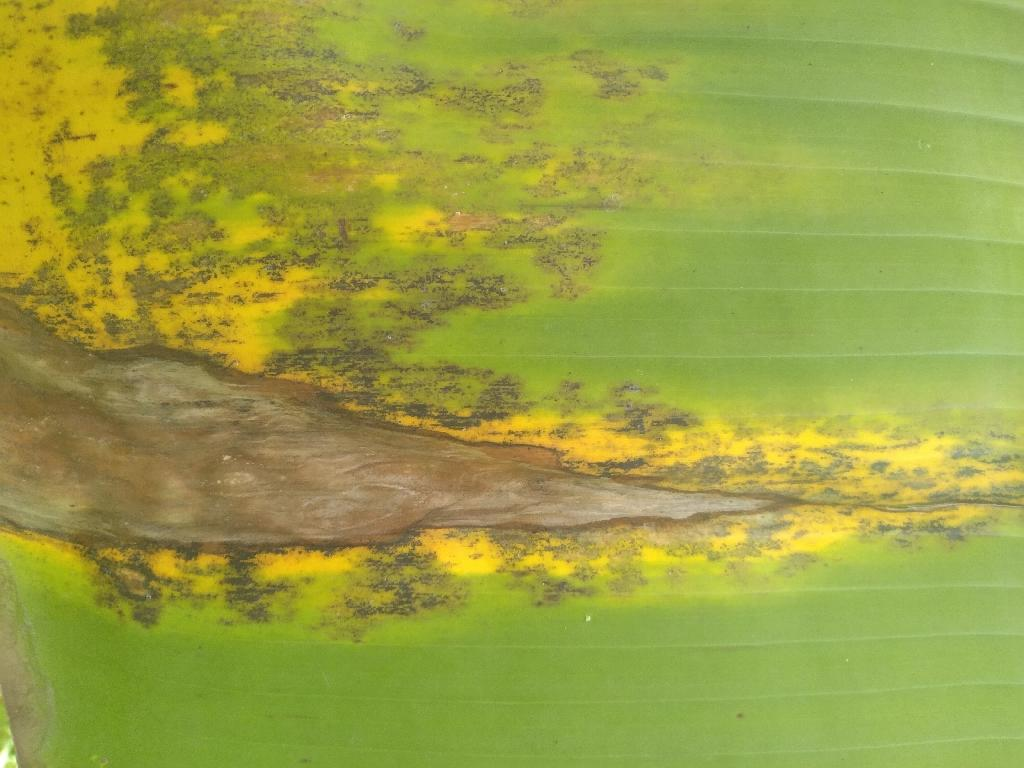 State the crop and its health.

banana, black sigatoka
